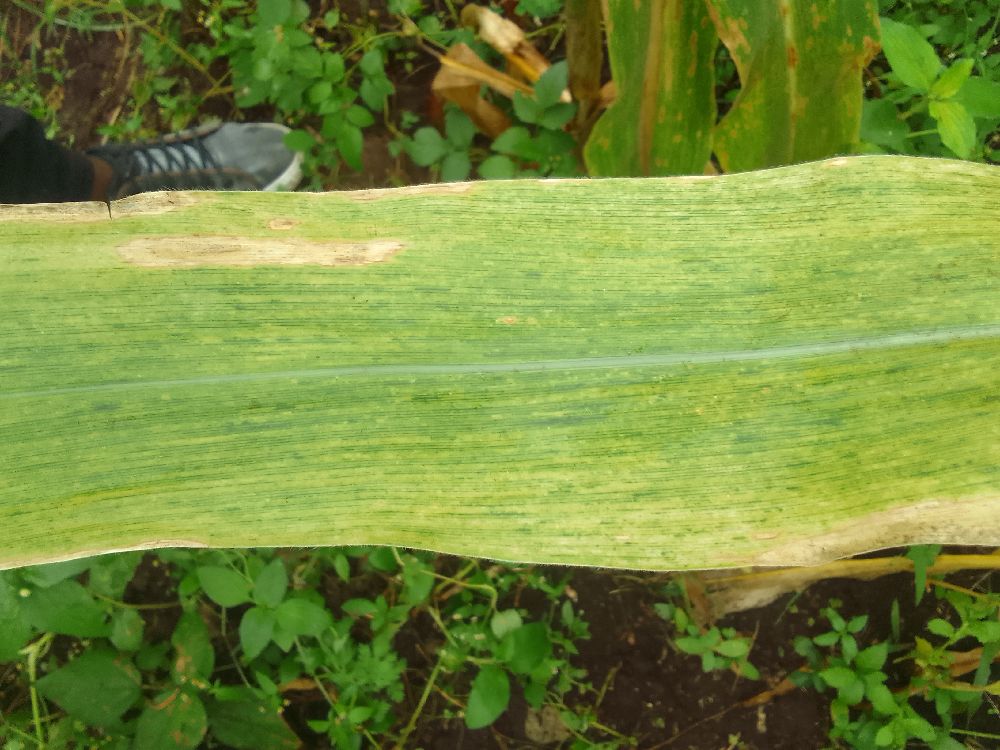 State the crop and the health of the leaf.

maize, maize lethal necrosis
